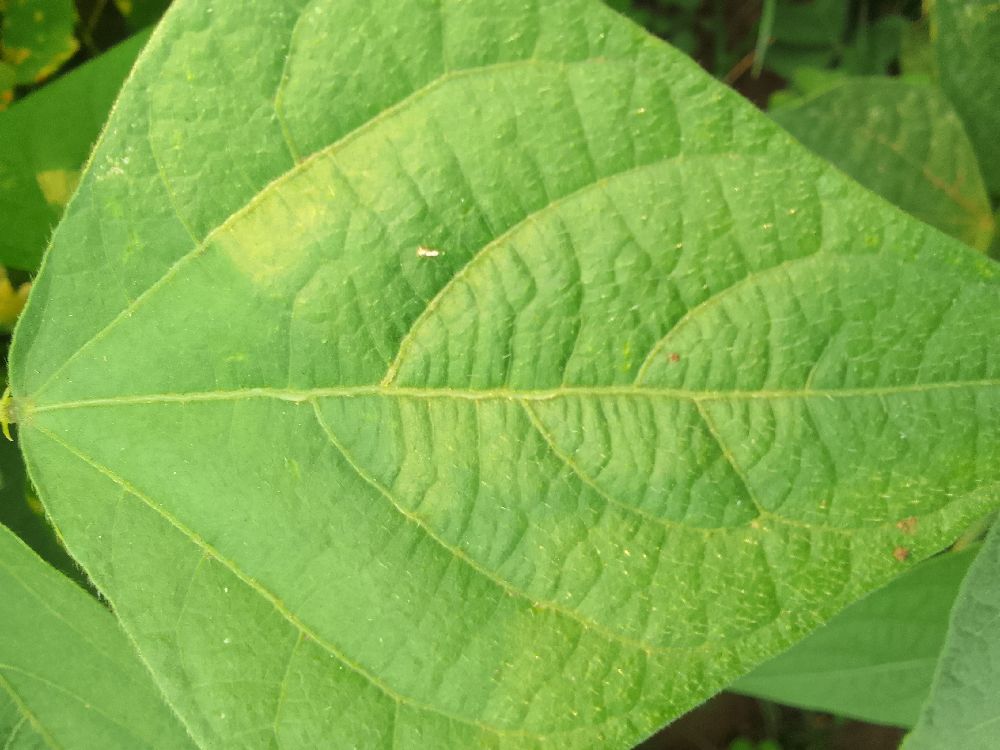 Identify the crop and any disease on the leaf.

common bean, healthy
